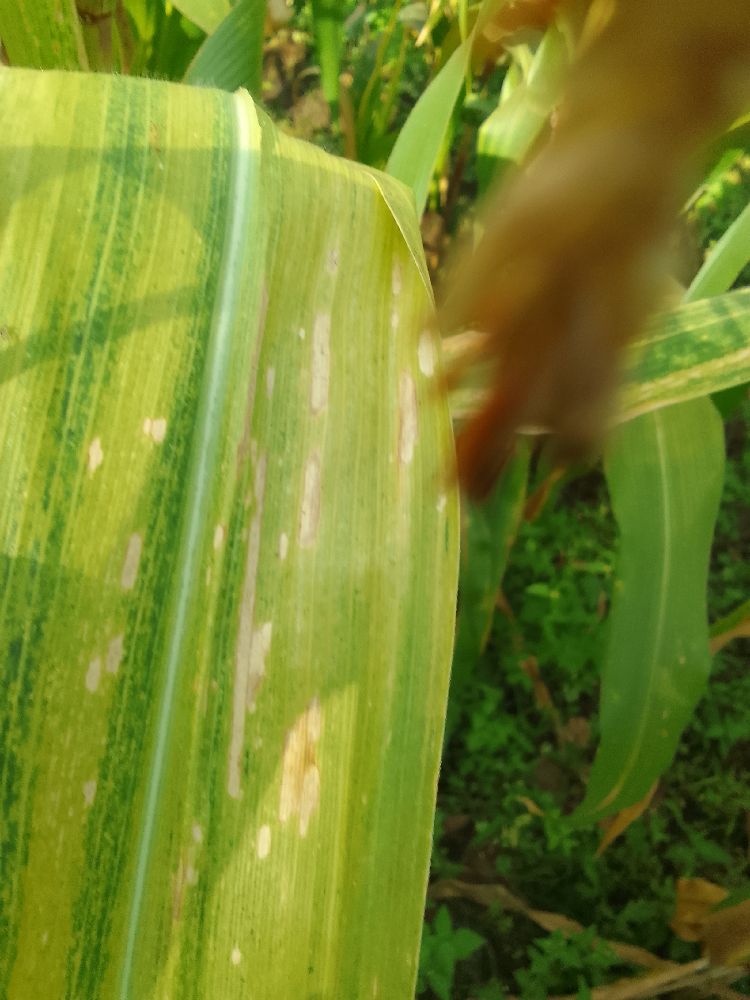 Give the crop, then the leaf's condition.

maize, maize lethal necrosis
